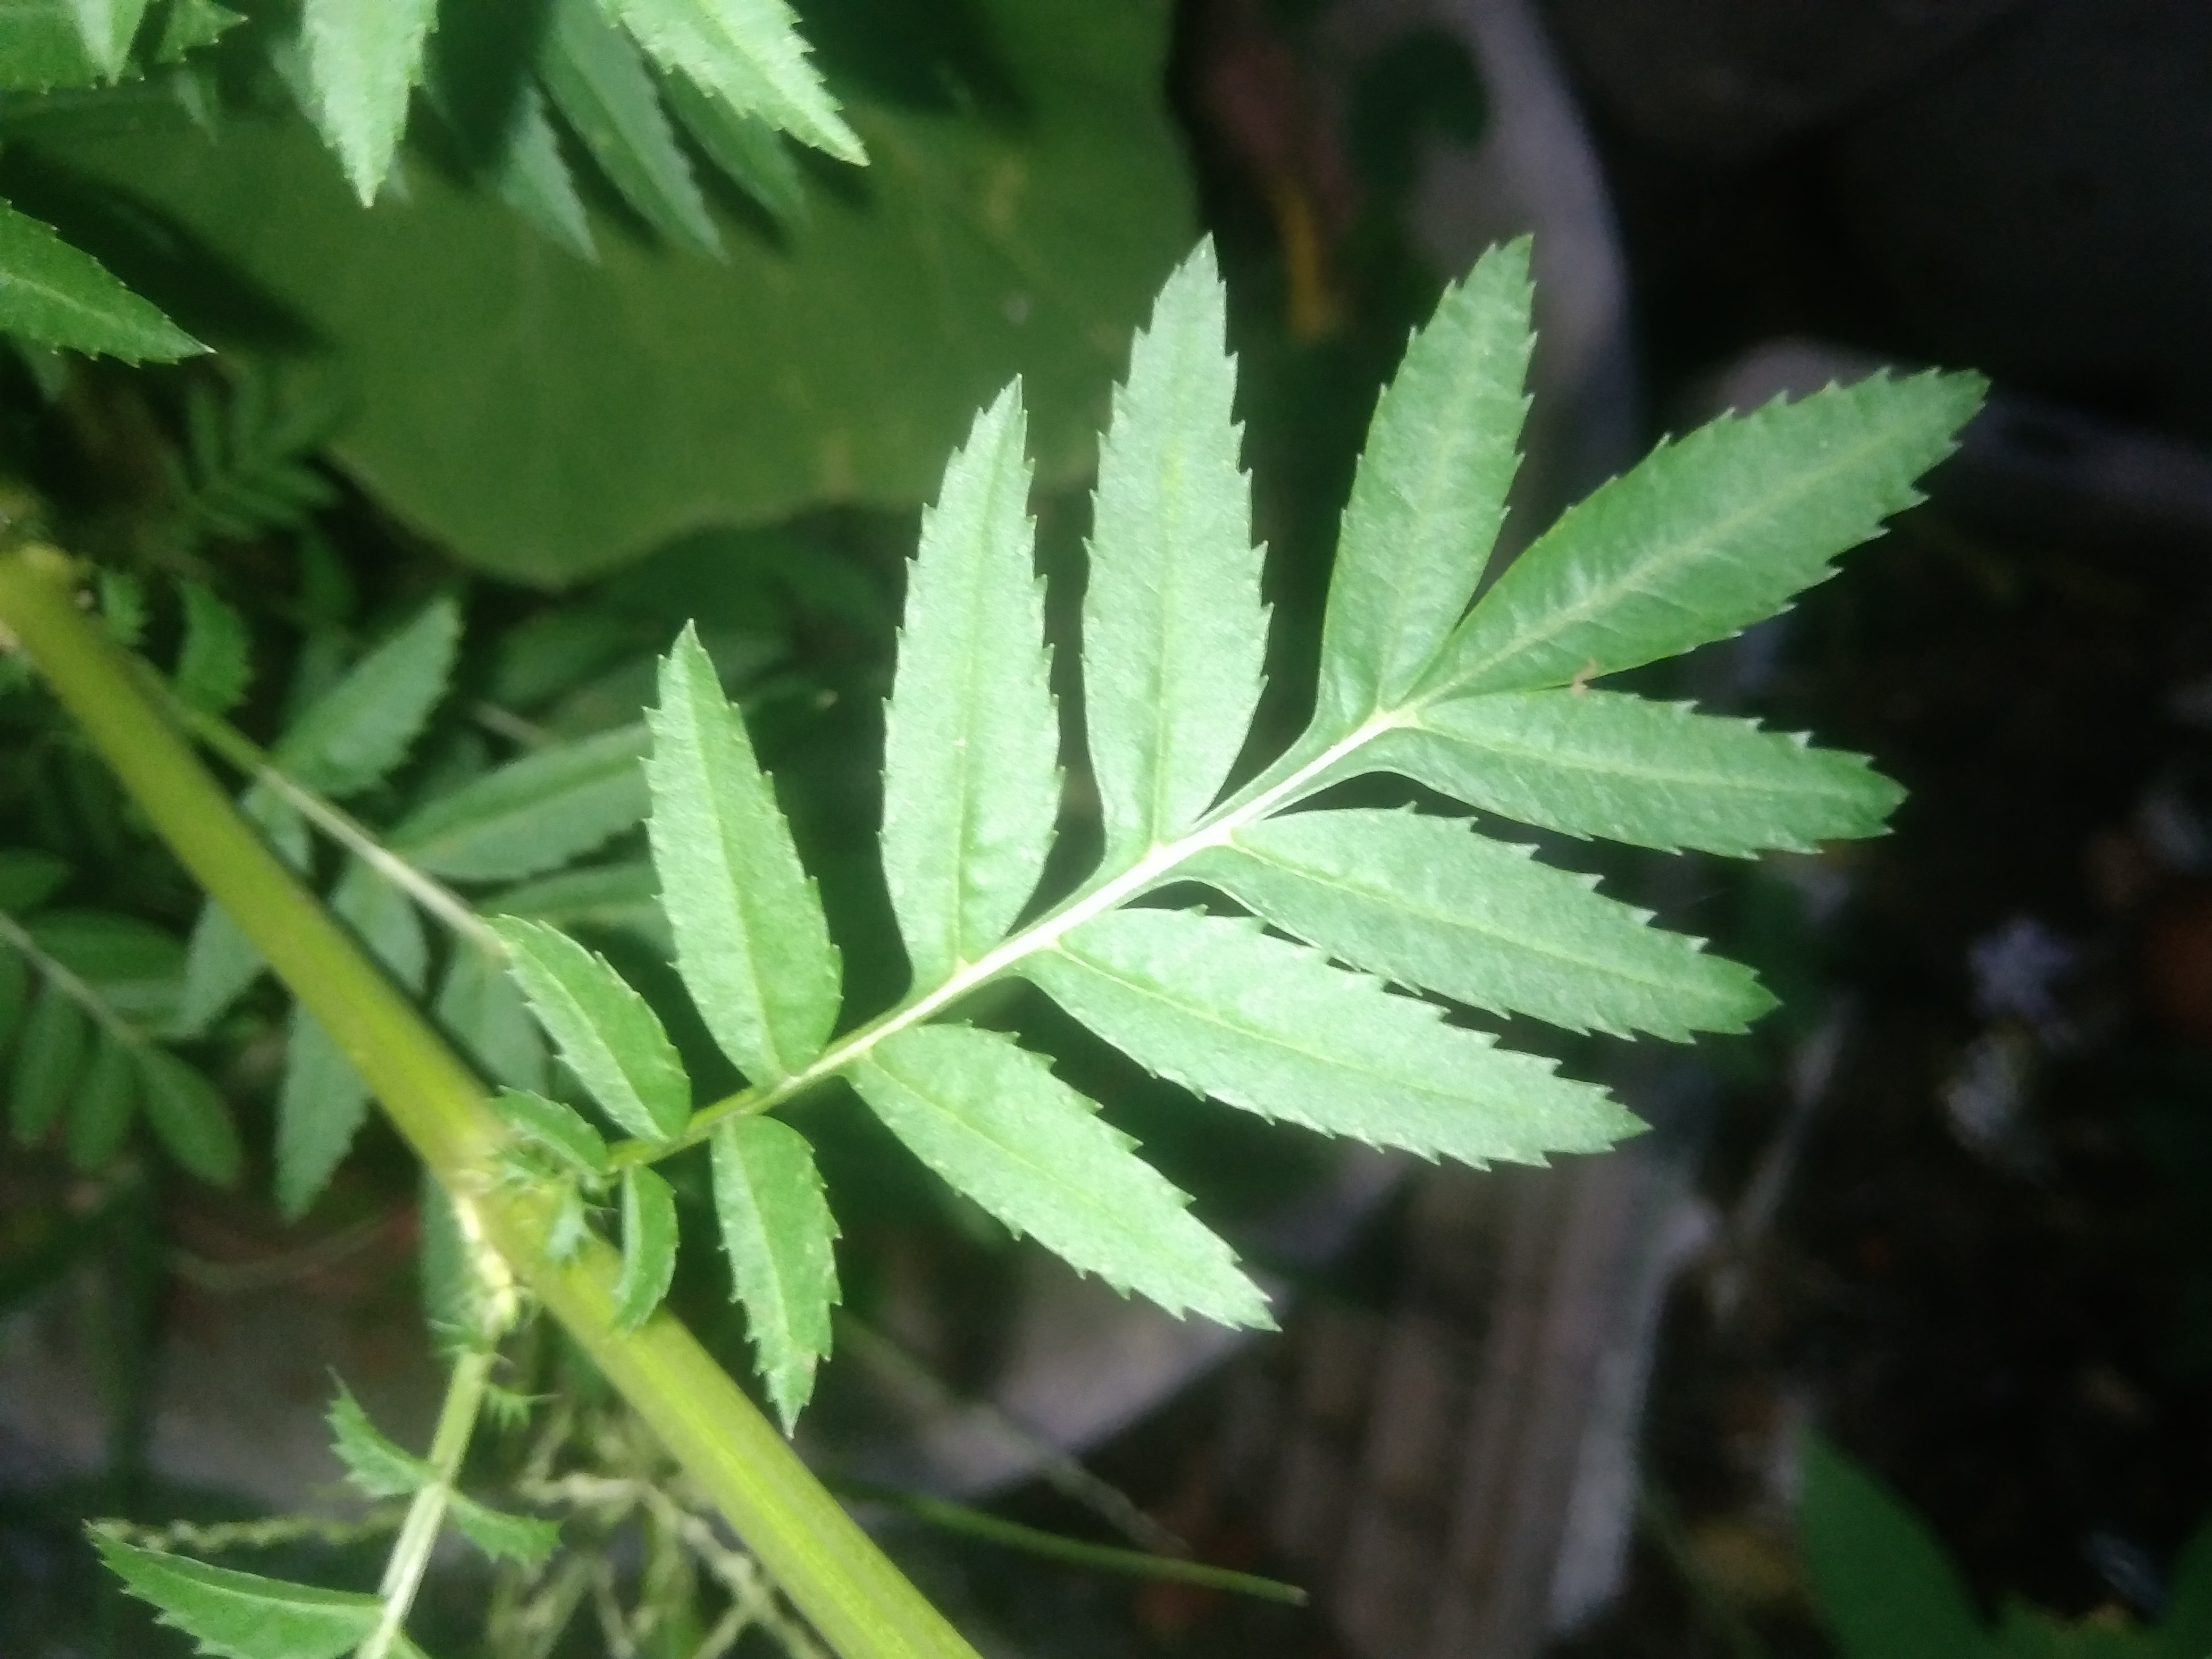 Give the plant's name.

marigold
